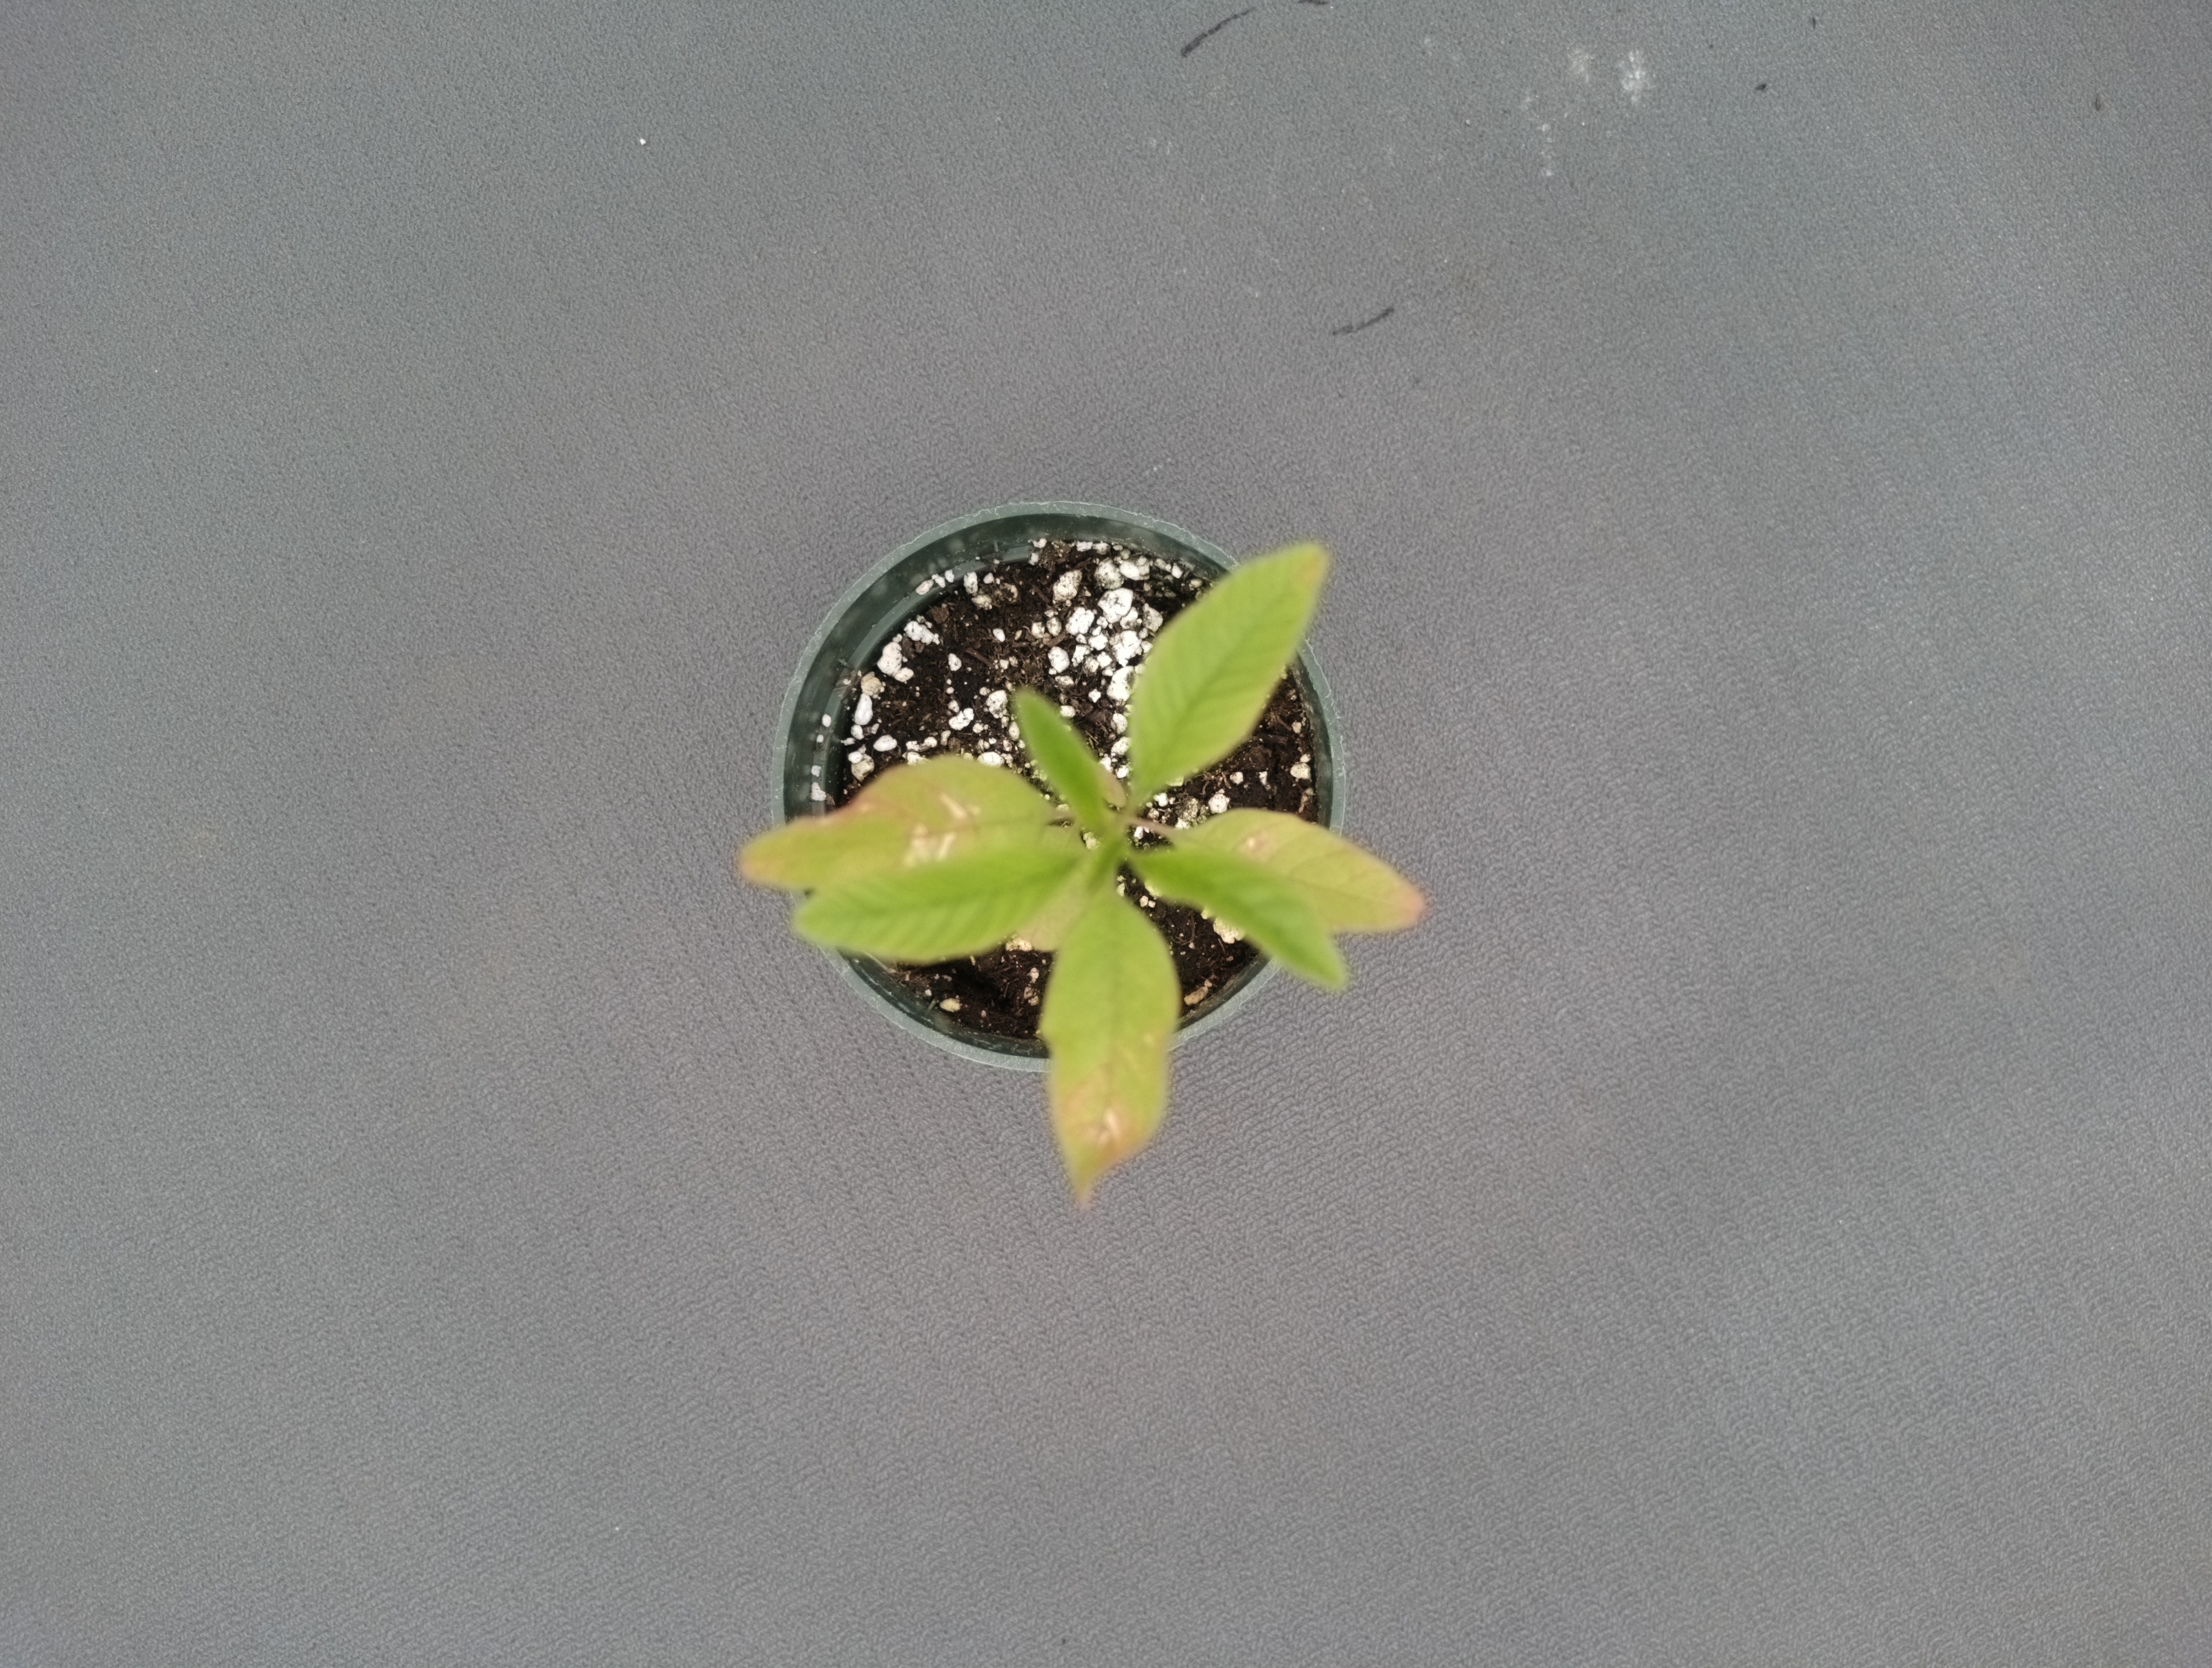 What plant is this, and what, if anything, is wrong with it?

waterhemp, chlorosis only
